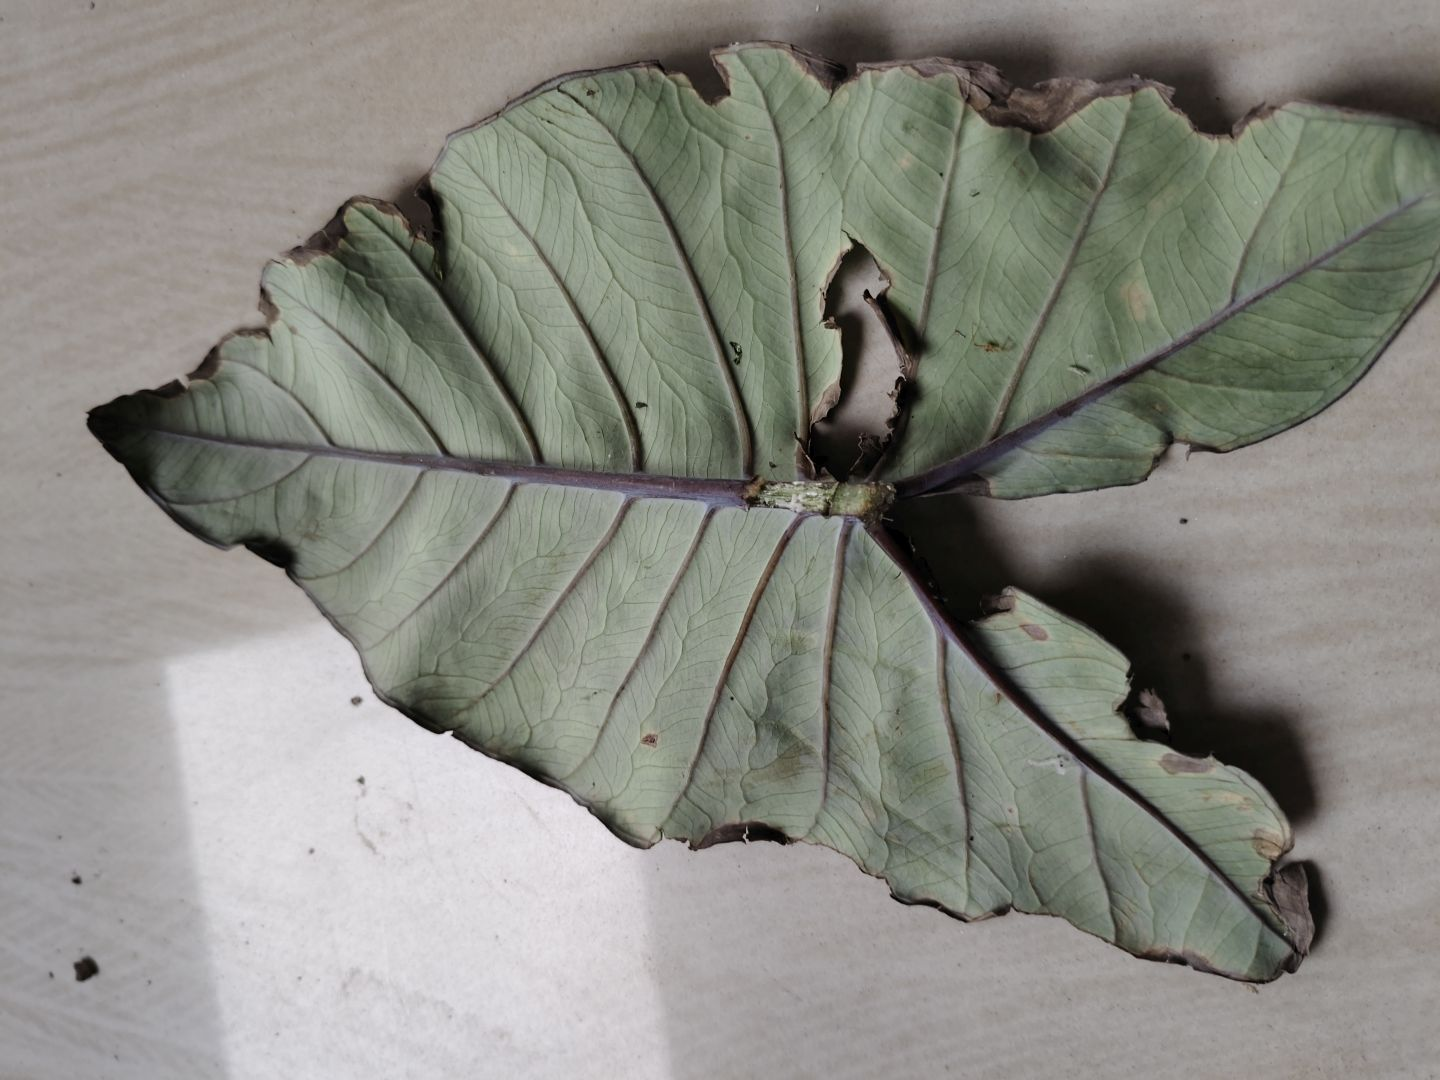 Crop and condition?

taro, leaf blight
